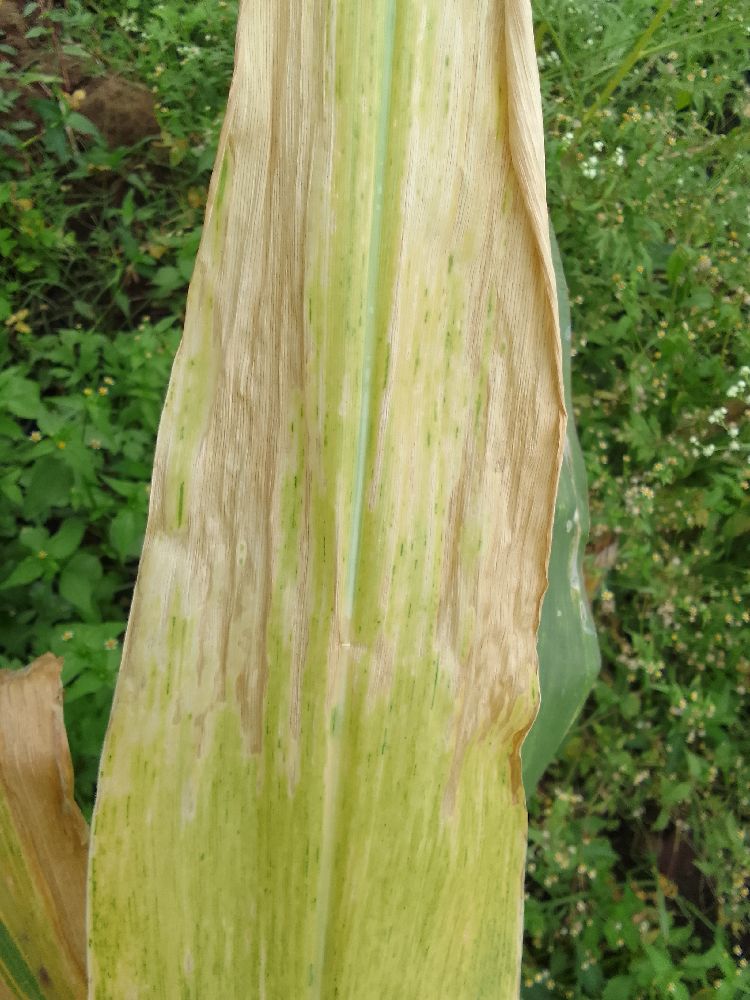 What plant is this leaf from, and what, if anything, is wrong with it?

maize, maize lethal necrosis
